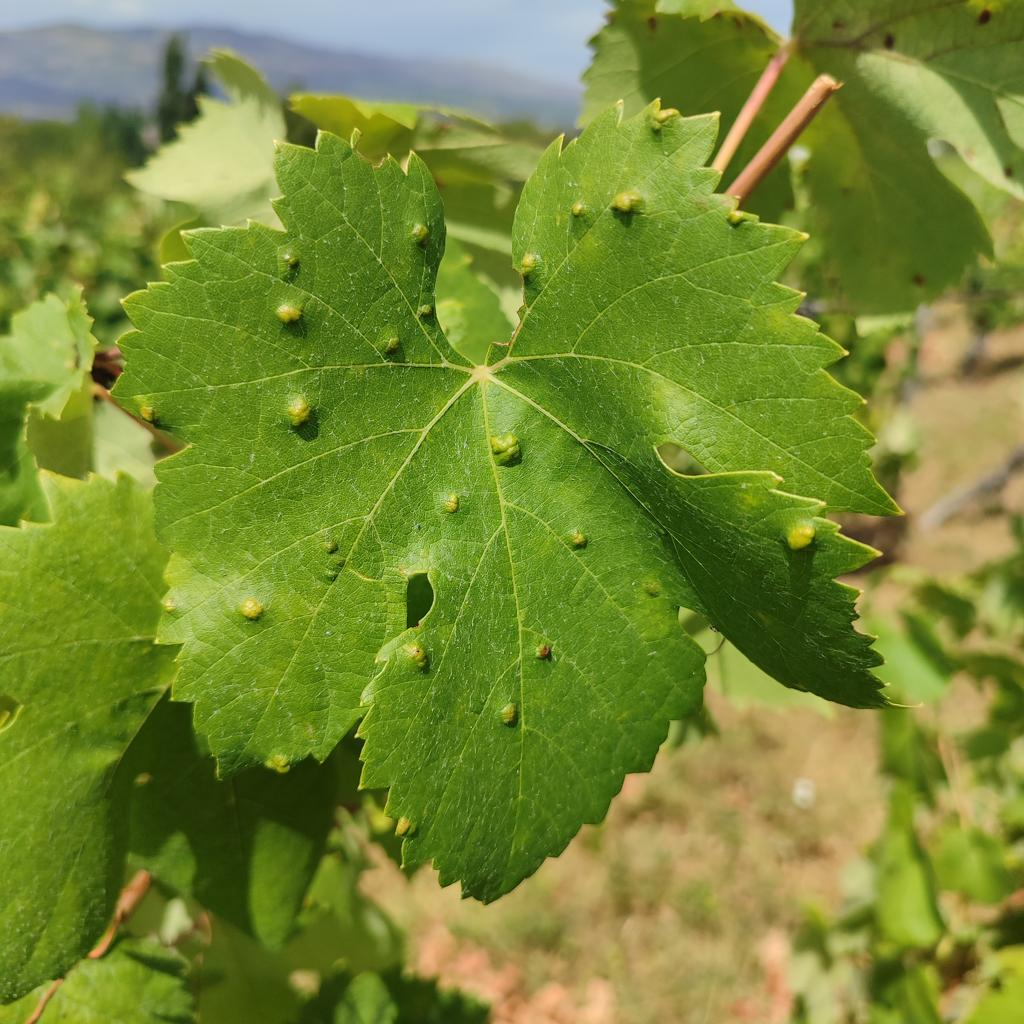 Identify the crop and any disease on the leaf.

grapevine, erineum mite
